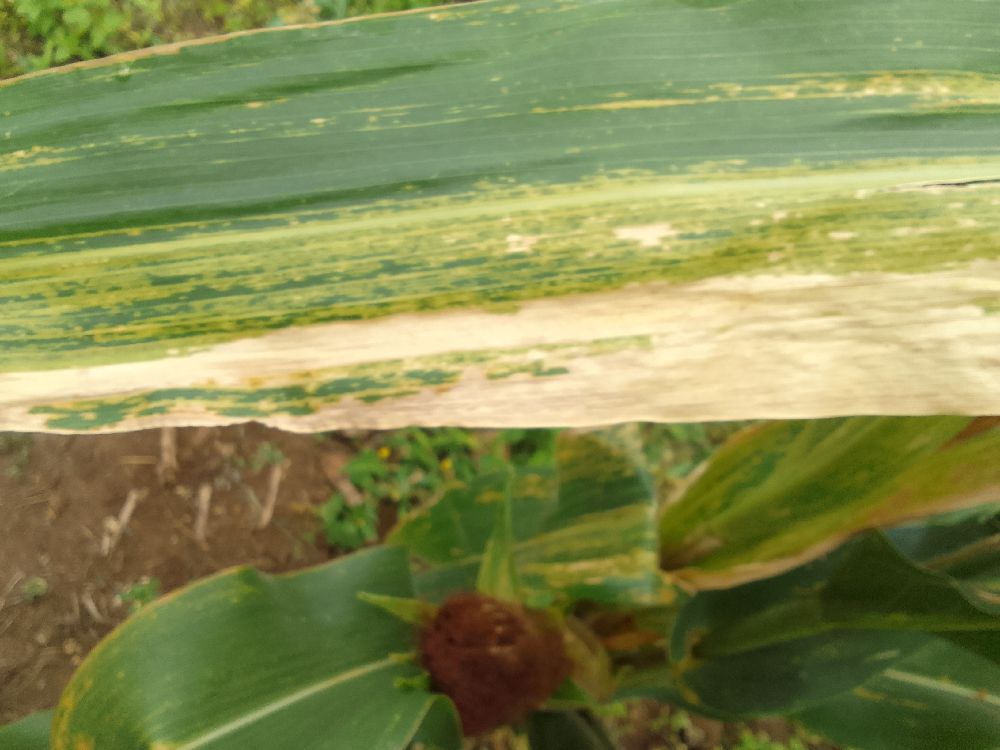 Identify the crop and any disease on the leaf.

maize, maize lethal necrosis
